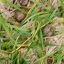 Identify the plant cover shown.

grass
